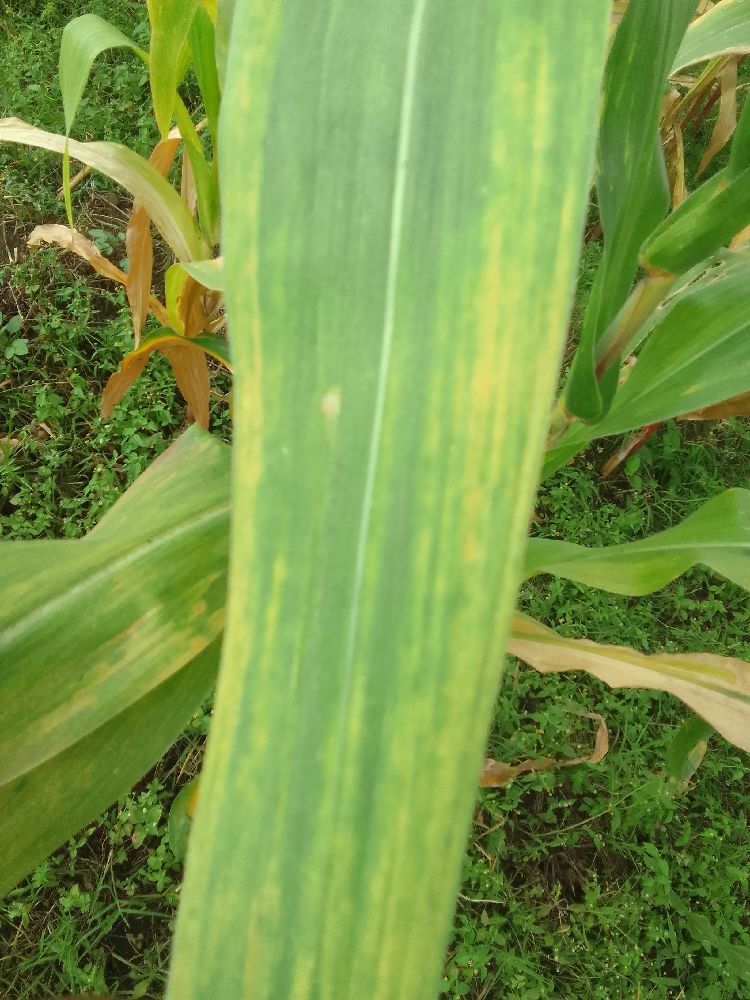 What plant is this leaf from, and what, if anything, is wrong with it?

maize, maize lethal necrosis
